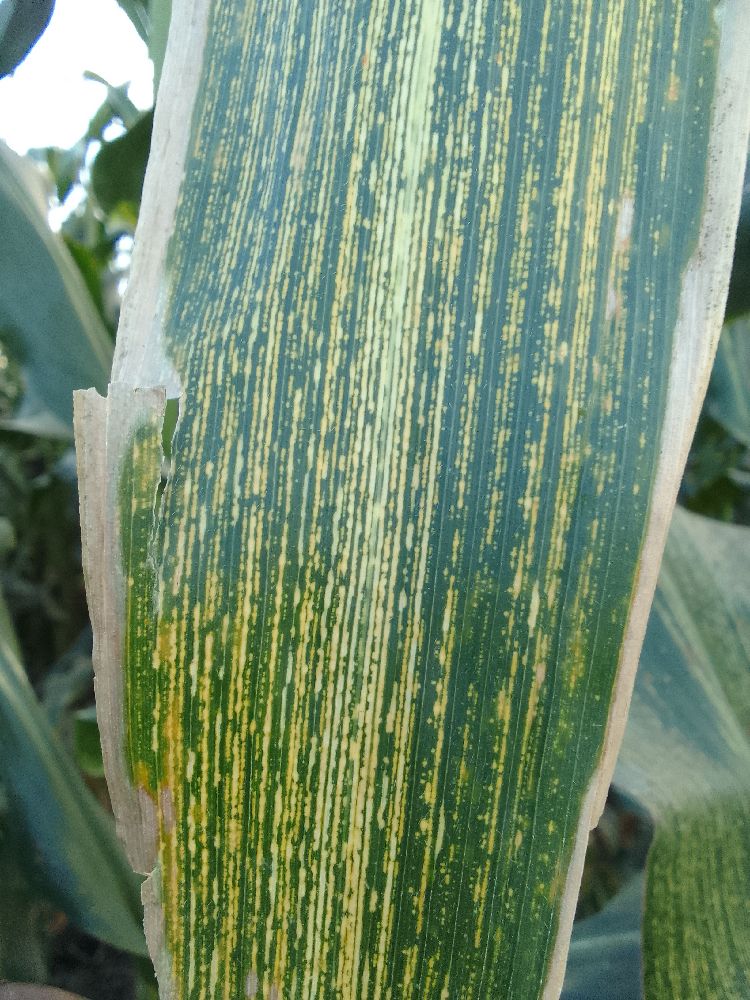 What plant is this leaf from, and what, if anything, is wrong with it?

maize, maize streak virus
